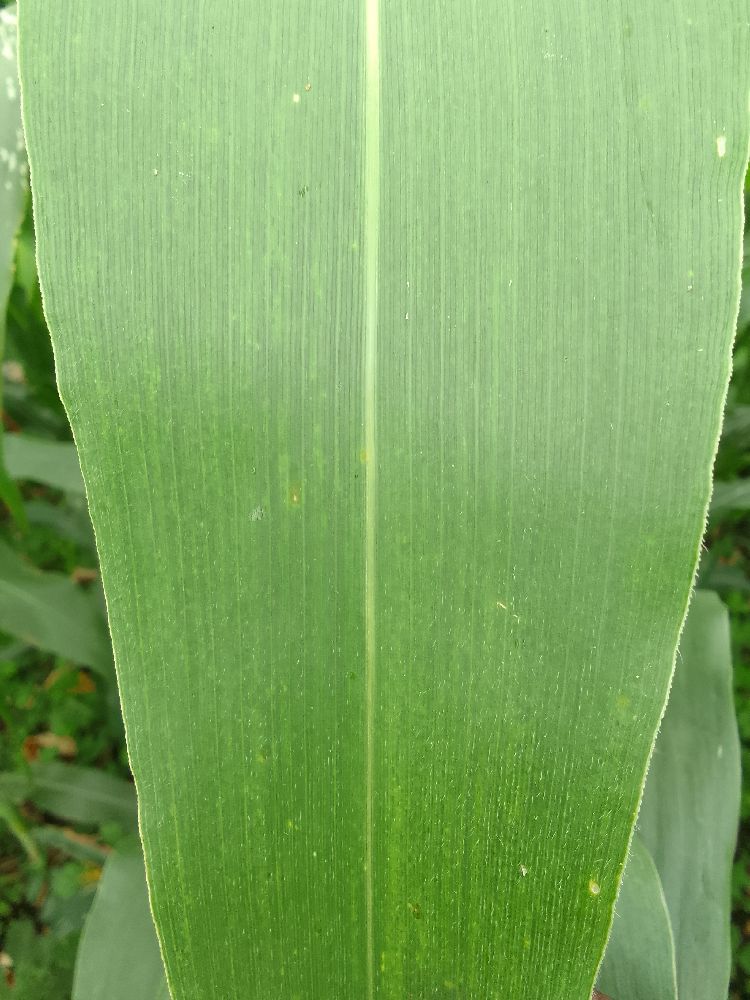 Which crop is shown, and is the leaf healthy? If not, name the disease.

maize, healthy
